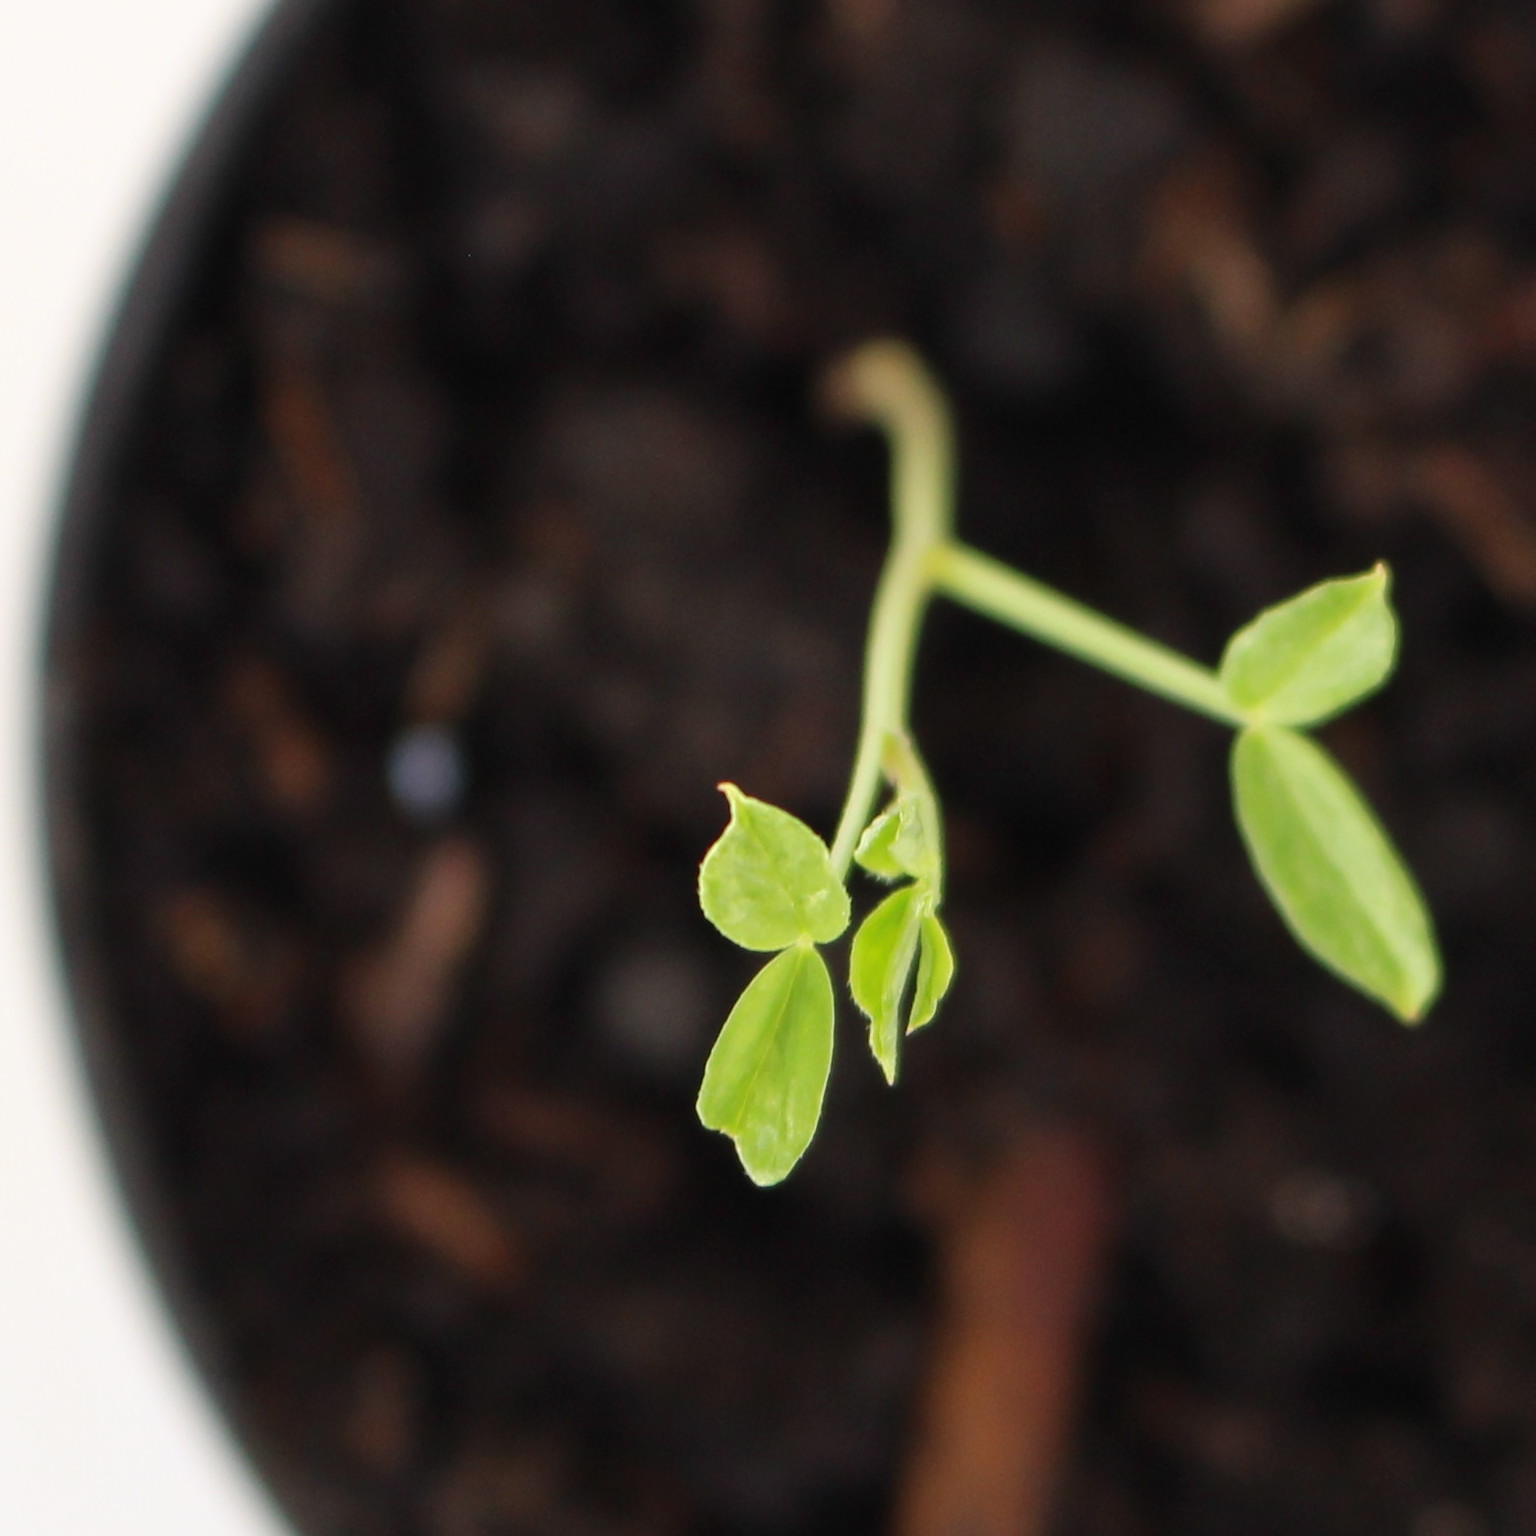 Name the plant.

Vicia sativa
